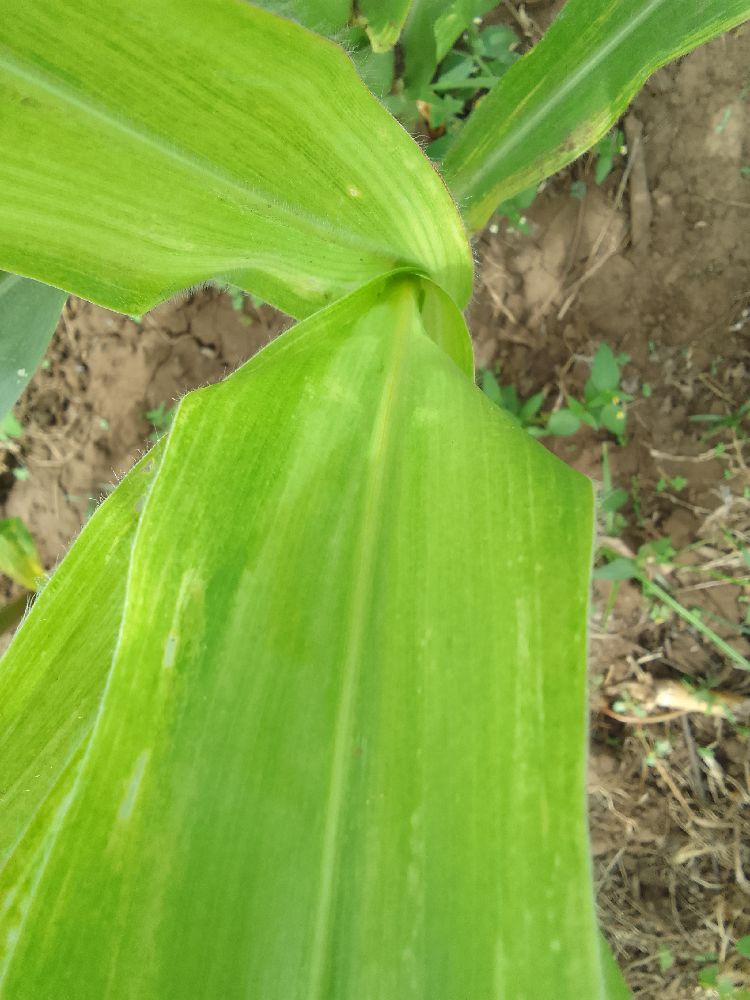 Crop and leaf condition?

maize, maize lethal necrosis
